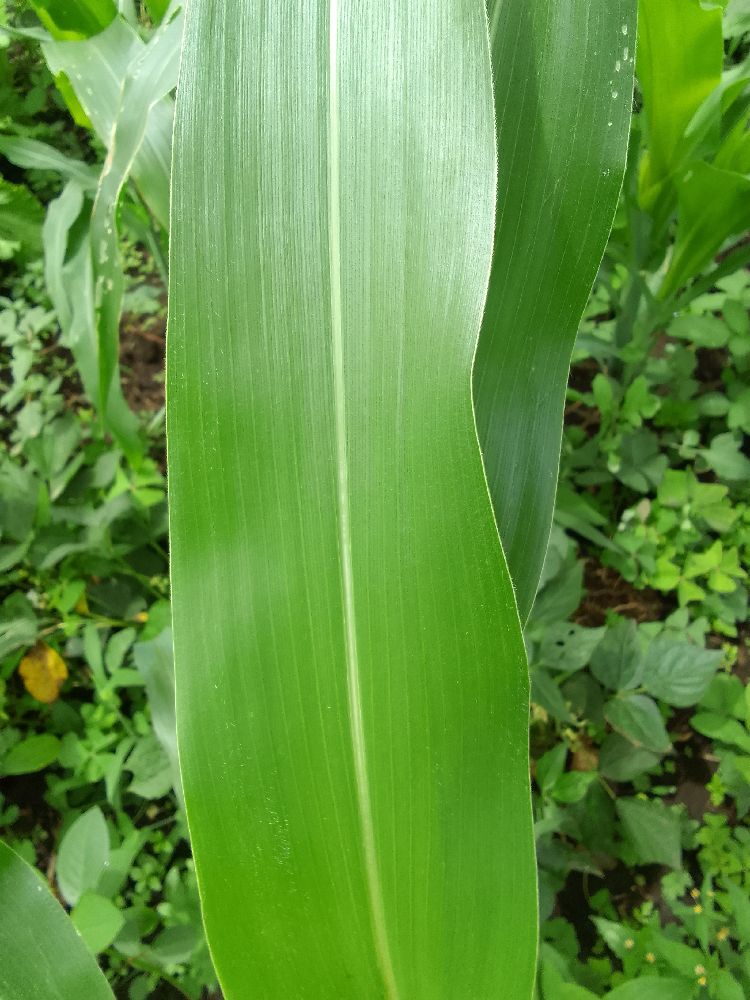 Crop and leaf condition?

maize, healthy
